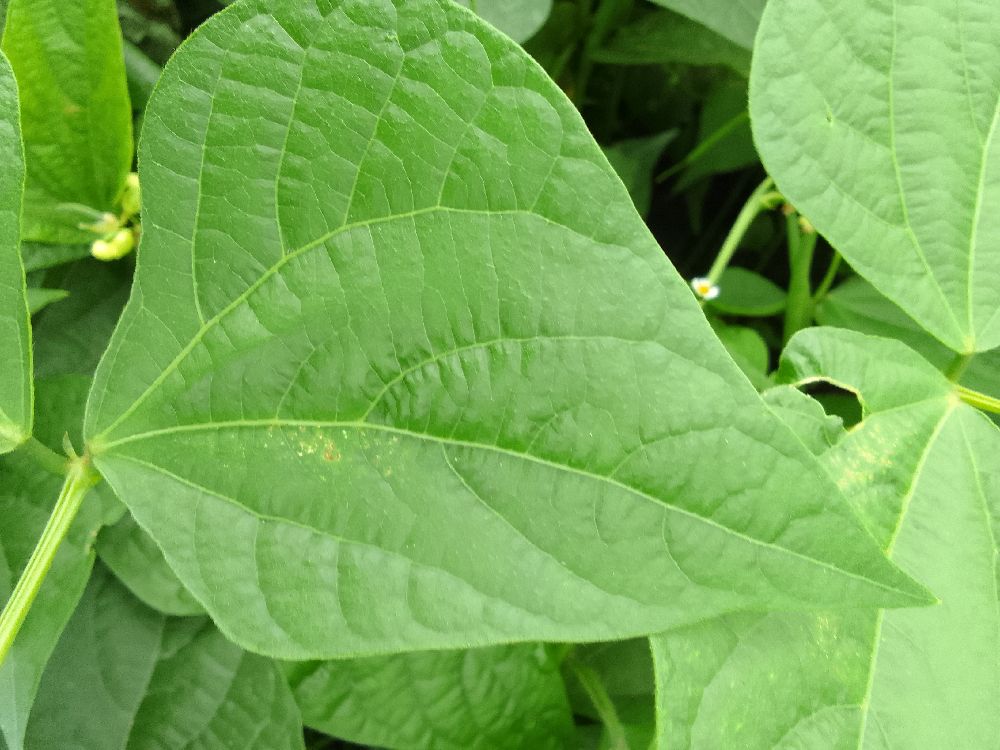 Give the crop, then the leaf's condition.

common bean, healthy
